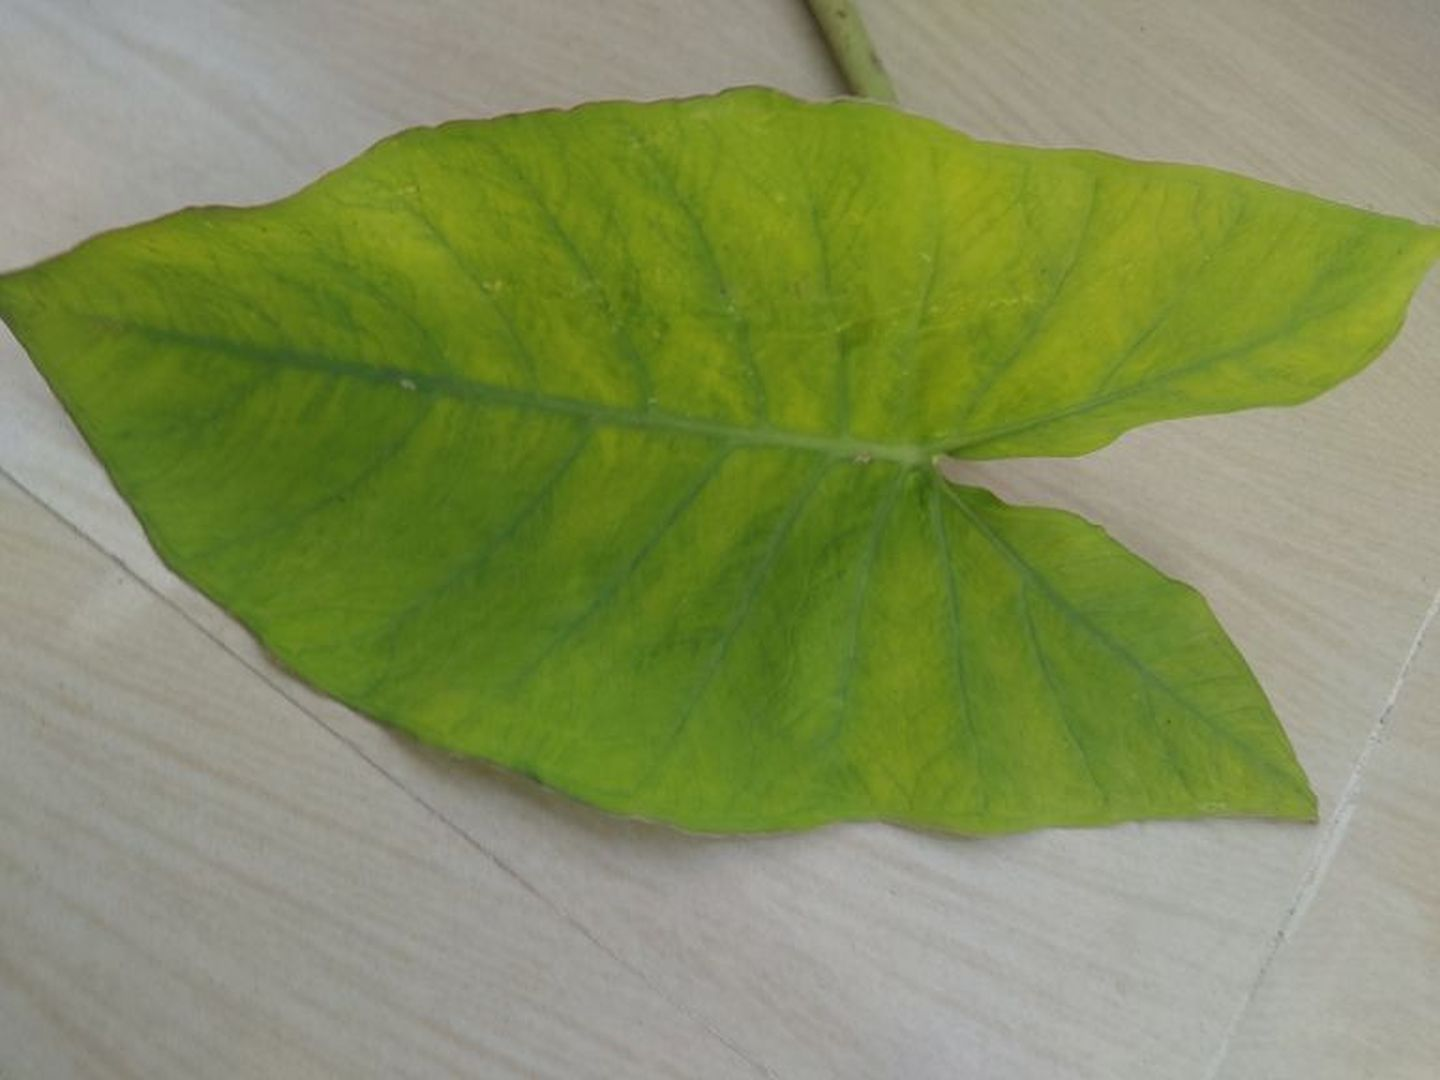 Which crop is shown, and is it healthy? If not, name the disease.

taro, mosaic
